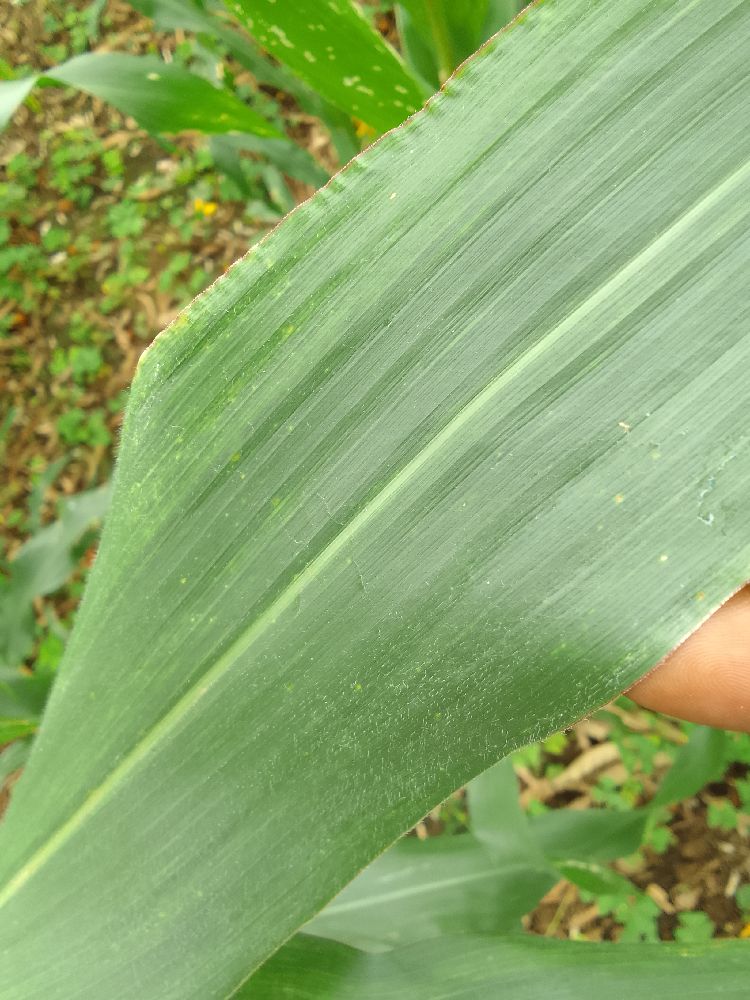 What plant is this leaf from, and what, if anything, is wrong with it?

maize, healthy
